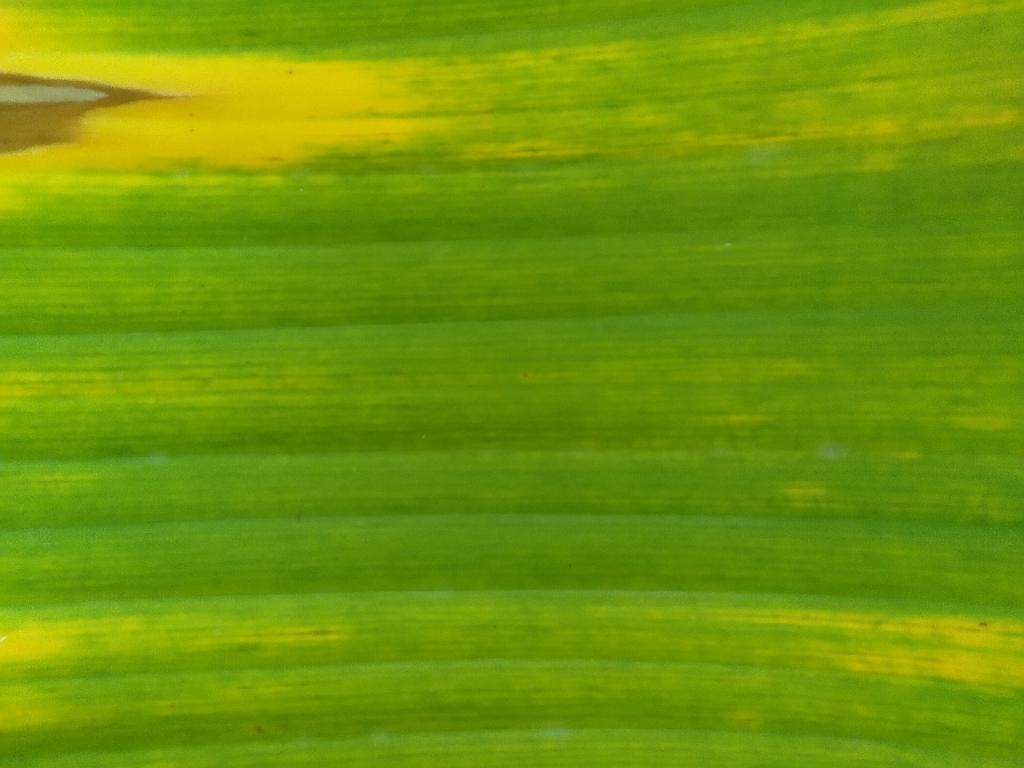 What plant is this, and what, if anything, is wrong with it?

banana, fusarium wilt race 1
